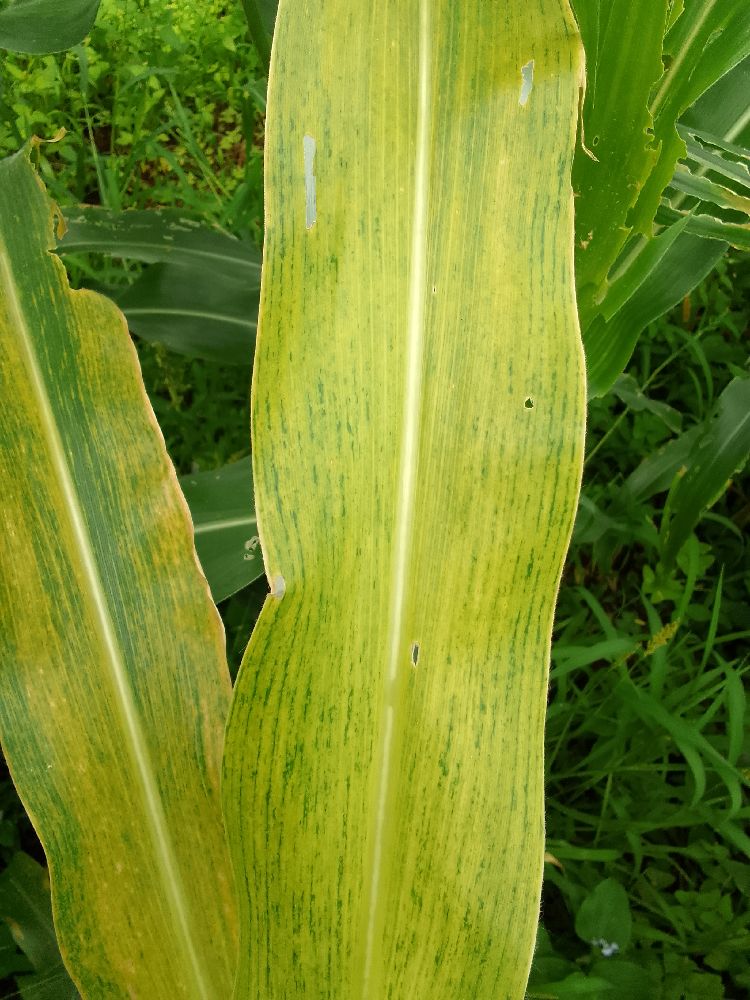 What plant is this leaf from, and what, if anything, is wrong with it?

maize, maize lethal necrosis
